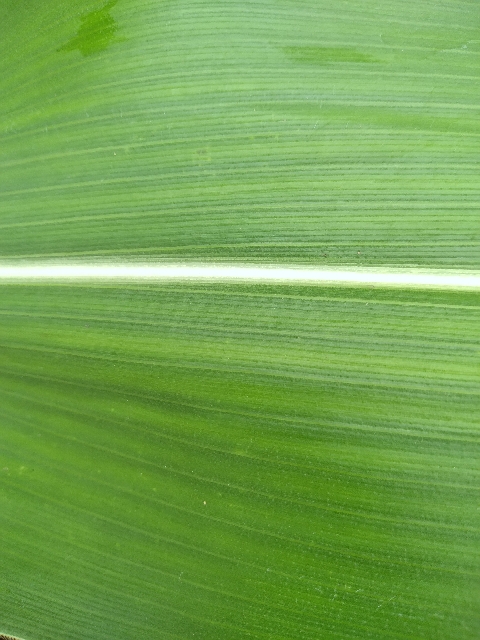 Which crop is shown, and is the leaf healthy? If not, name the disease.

maize, healthy
